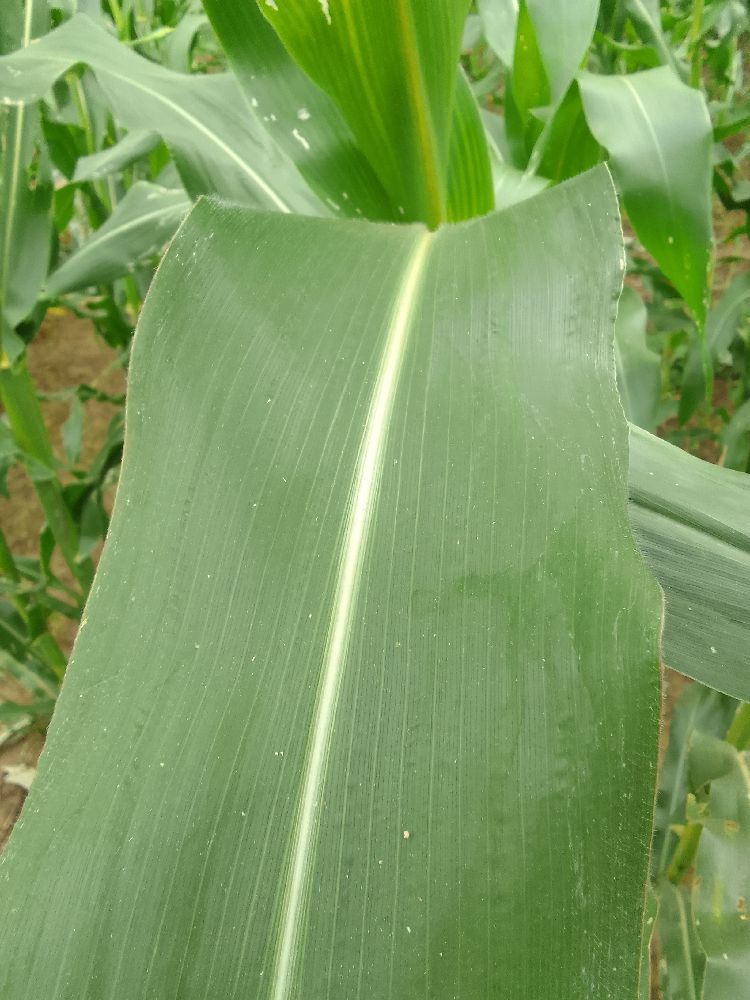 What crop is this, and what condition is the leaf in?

maize, healthy
